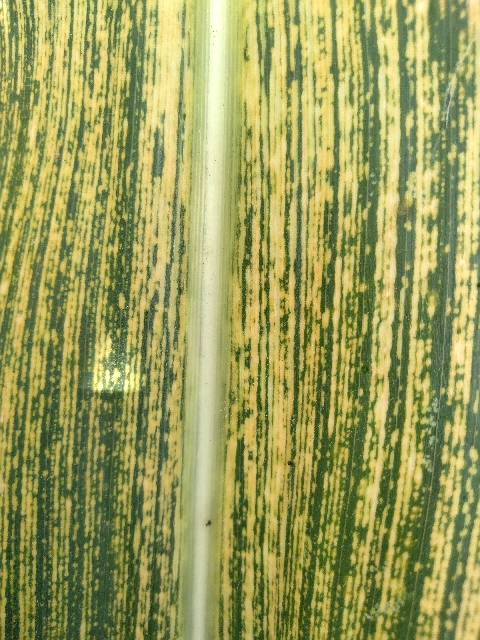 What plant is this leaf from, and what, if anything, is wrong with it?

maize, maize streak virus
